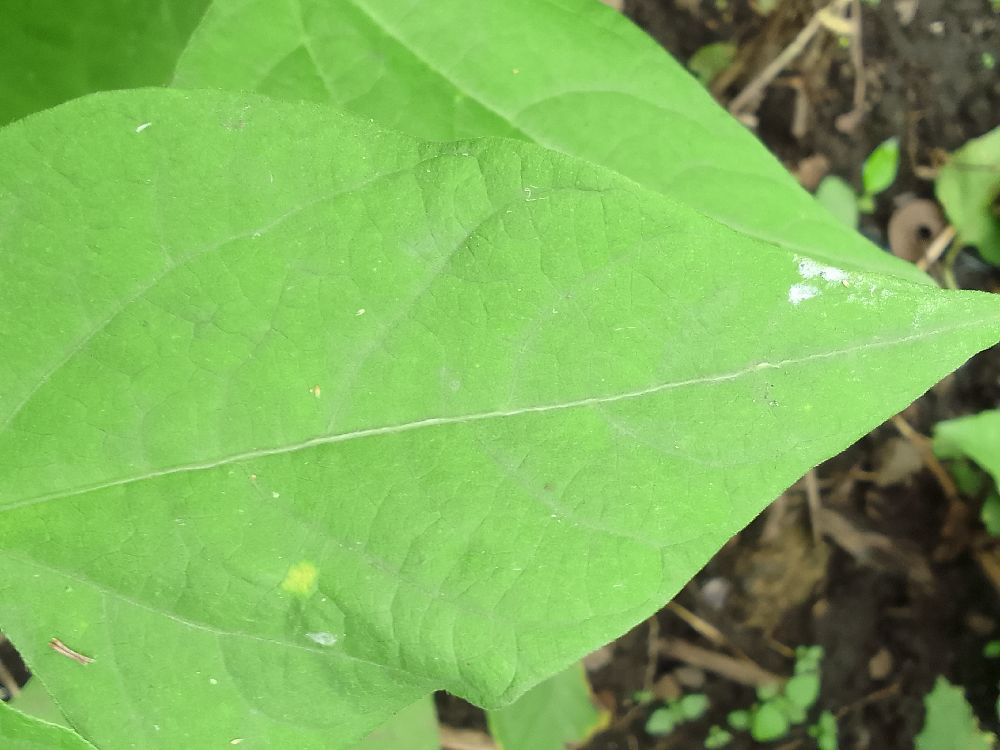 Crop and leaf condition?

common bean, healthy
